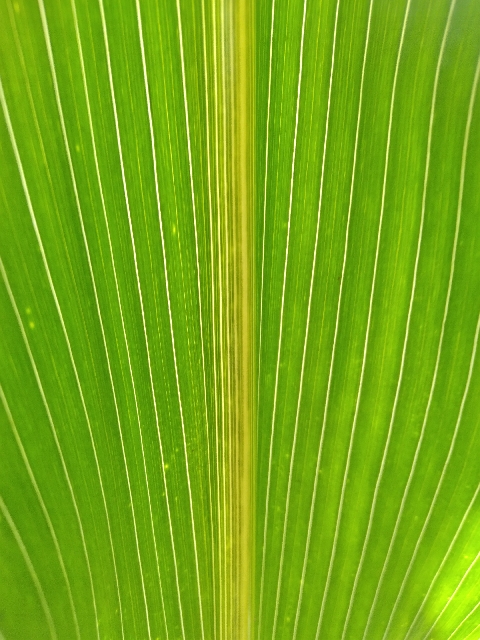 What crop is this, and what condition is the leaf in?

maize, healthy
